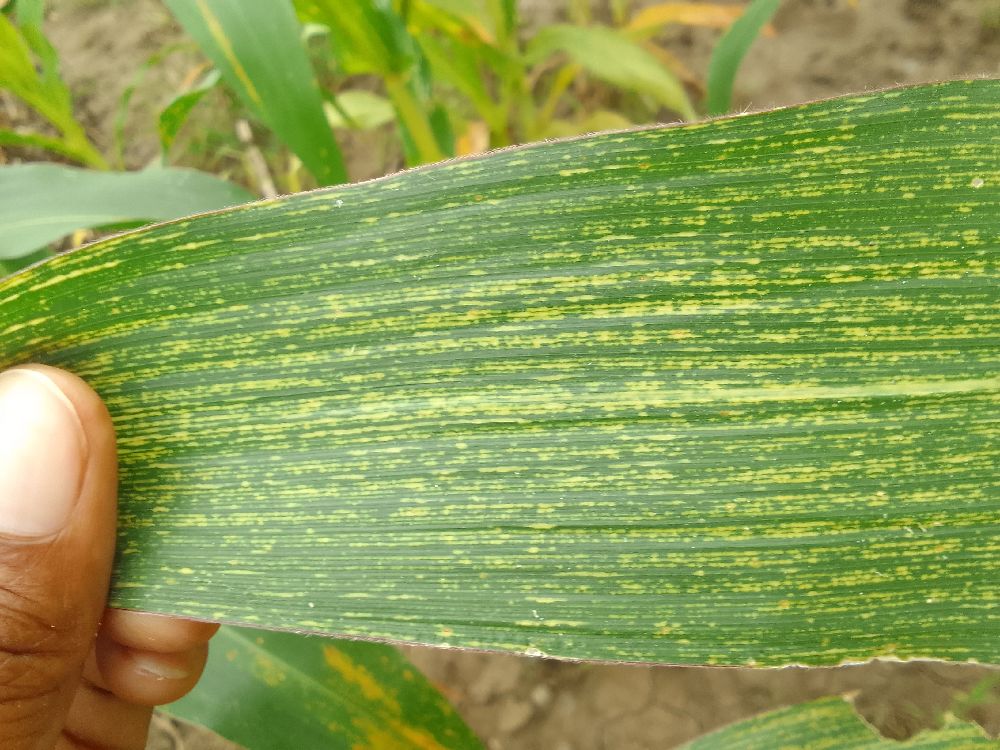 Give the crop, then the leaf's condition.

maize, maize streak virus
